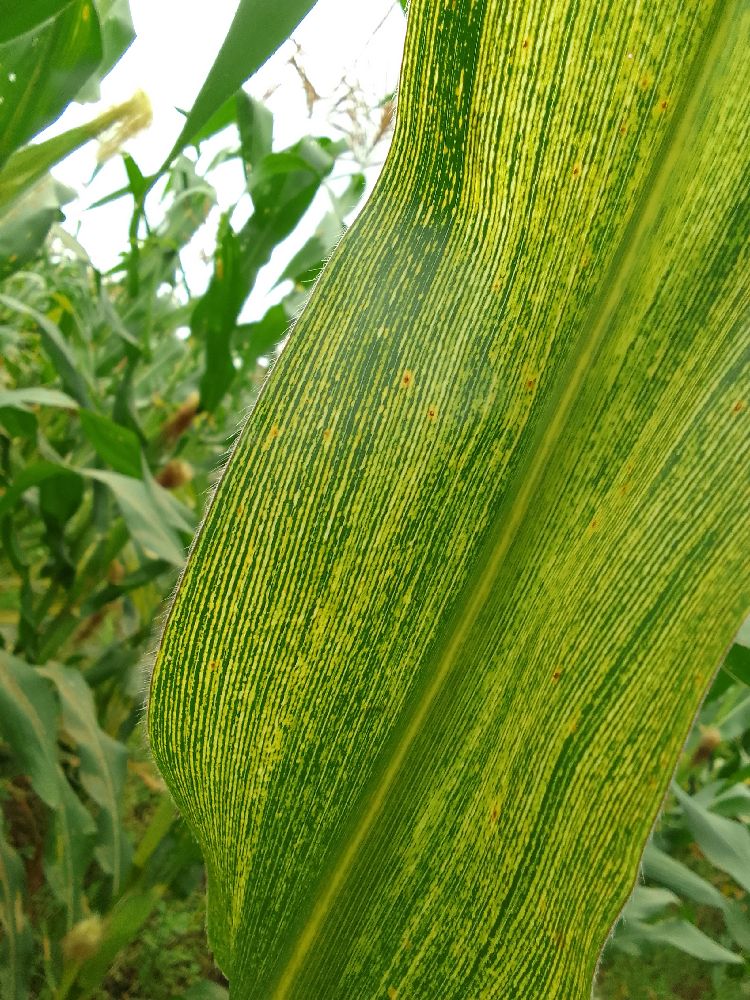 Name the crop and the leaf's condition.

maize, maize streak virus
